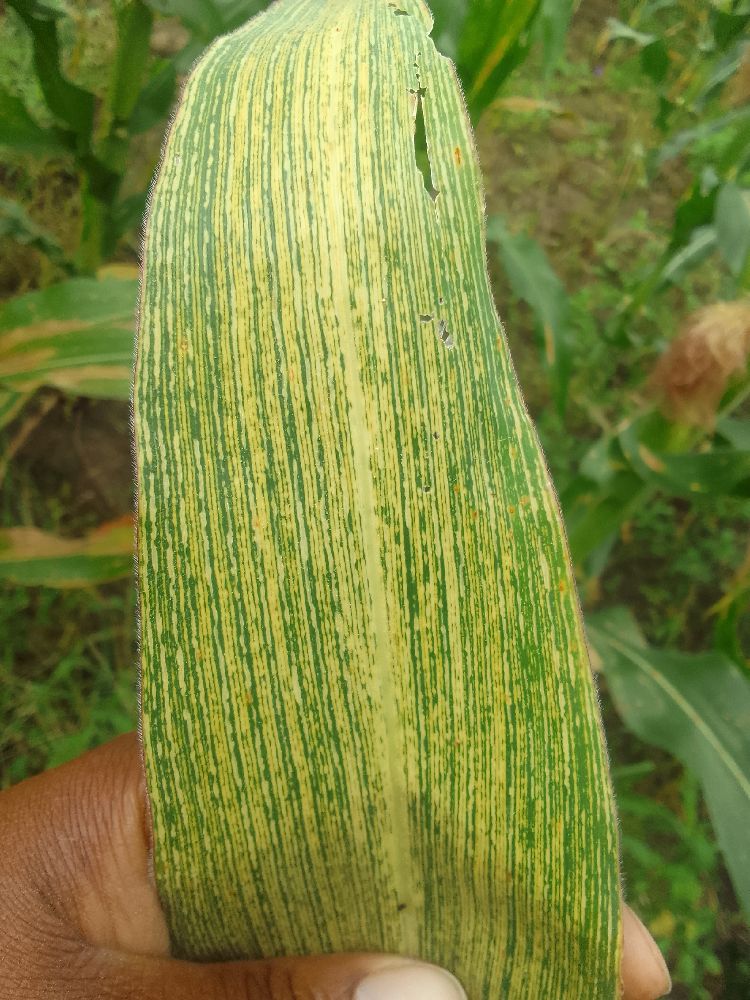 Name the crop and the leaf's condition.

maize, maize streak virus
